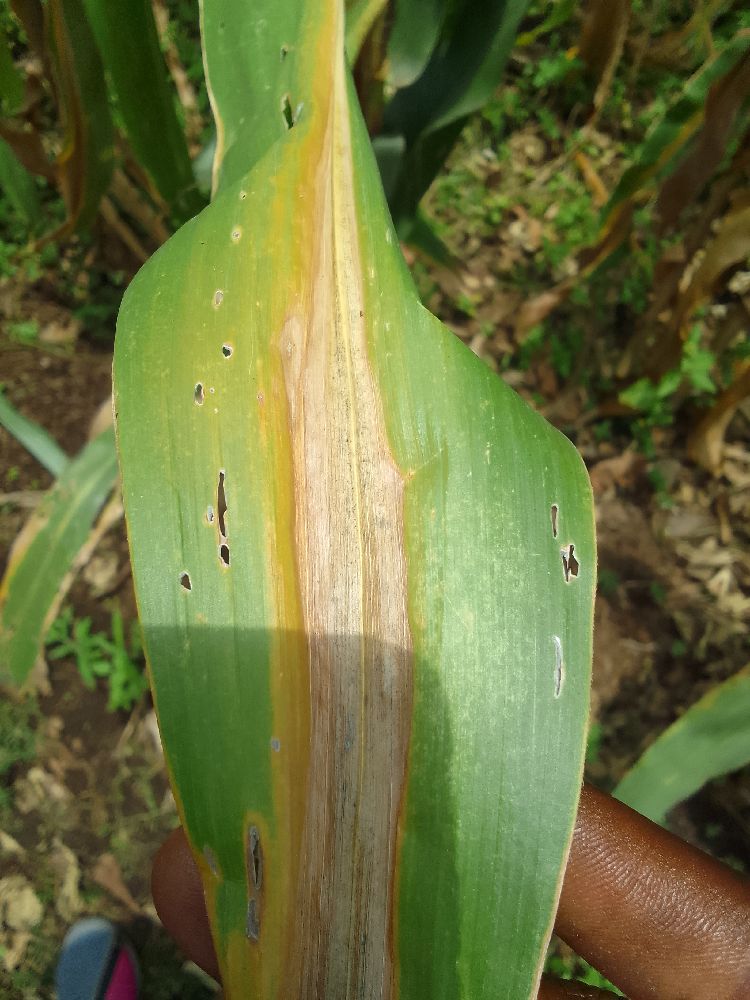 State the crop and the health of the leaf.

maize, maize lethal necrosis
